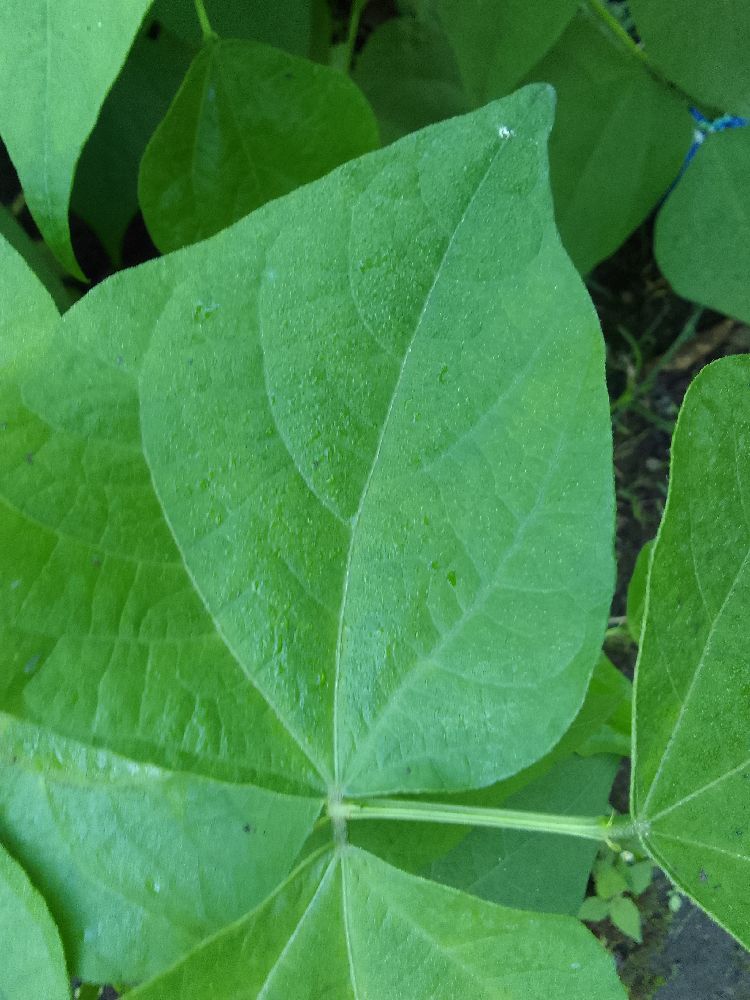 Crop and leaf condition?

common bean, healthy
